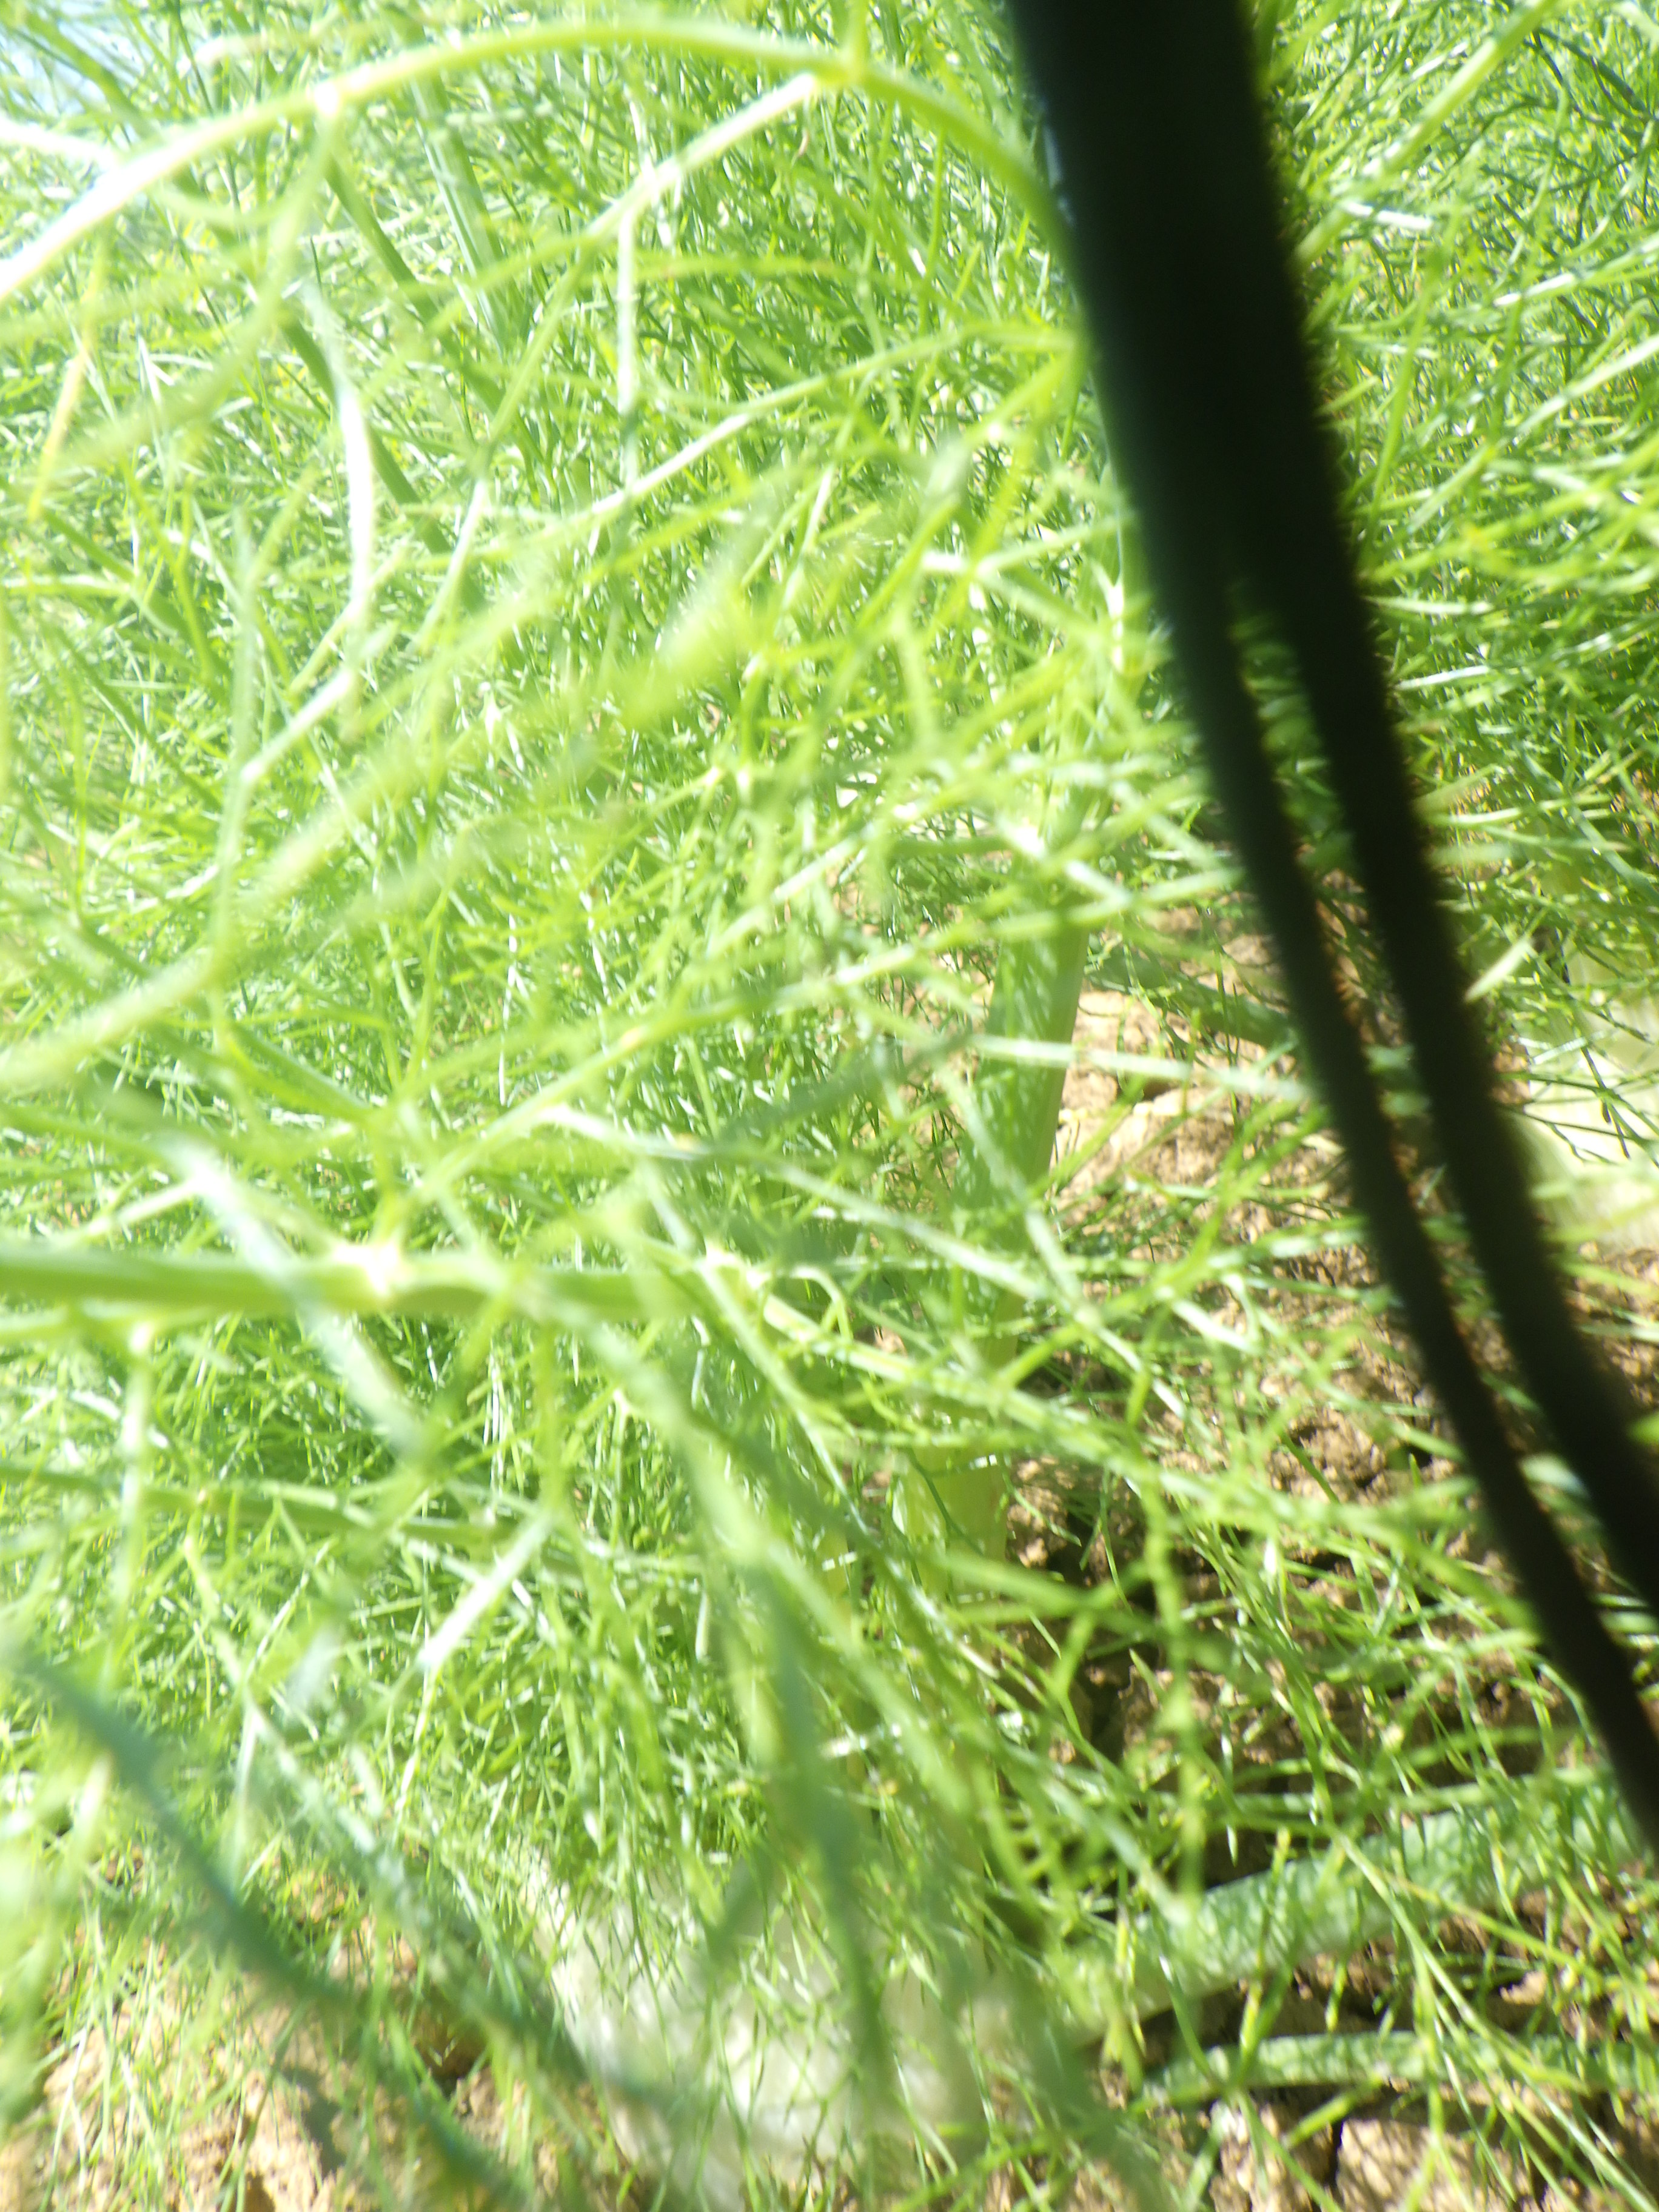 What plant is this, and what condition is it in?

fennel, healthy
